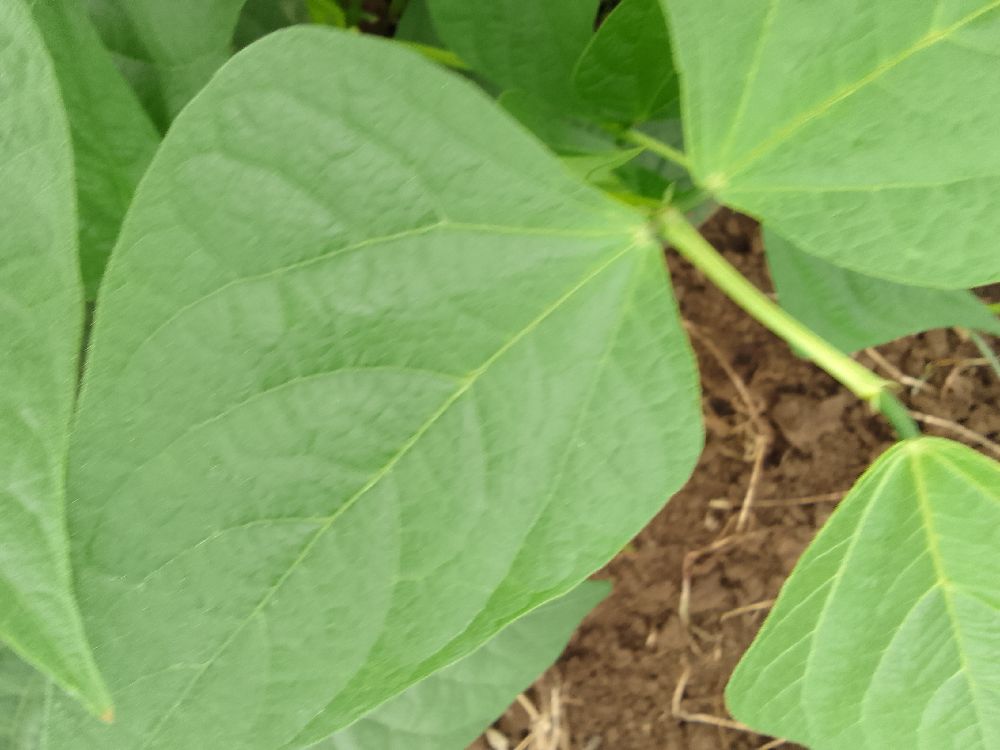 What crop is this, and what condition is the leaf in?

common bean, healthy
